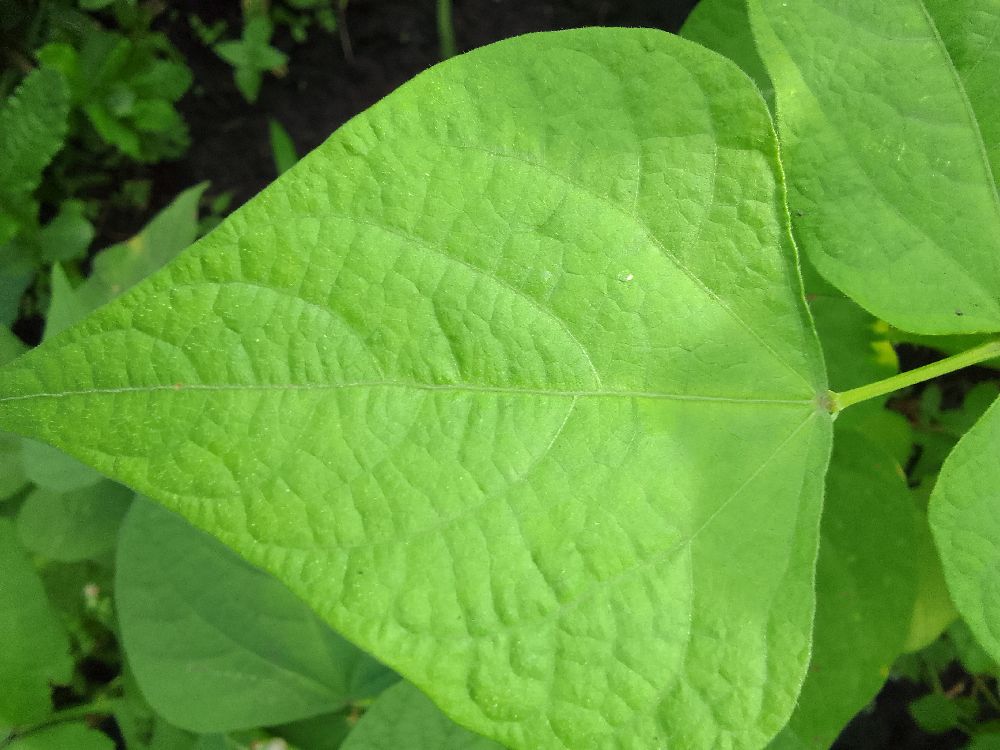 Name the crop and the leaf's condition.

common bean, healthy
